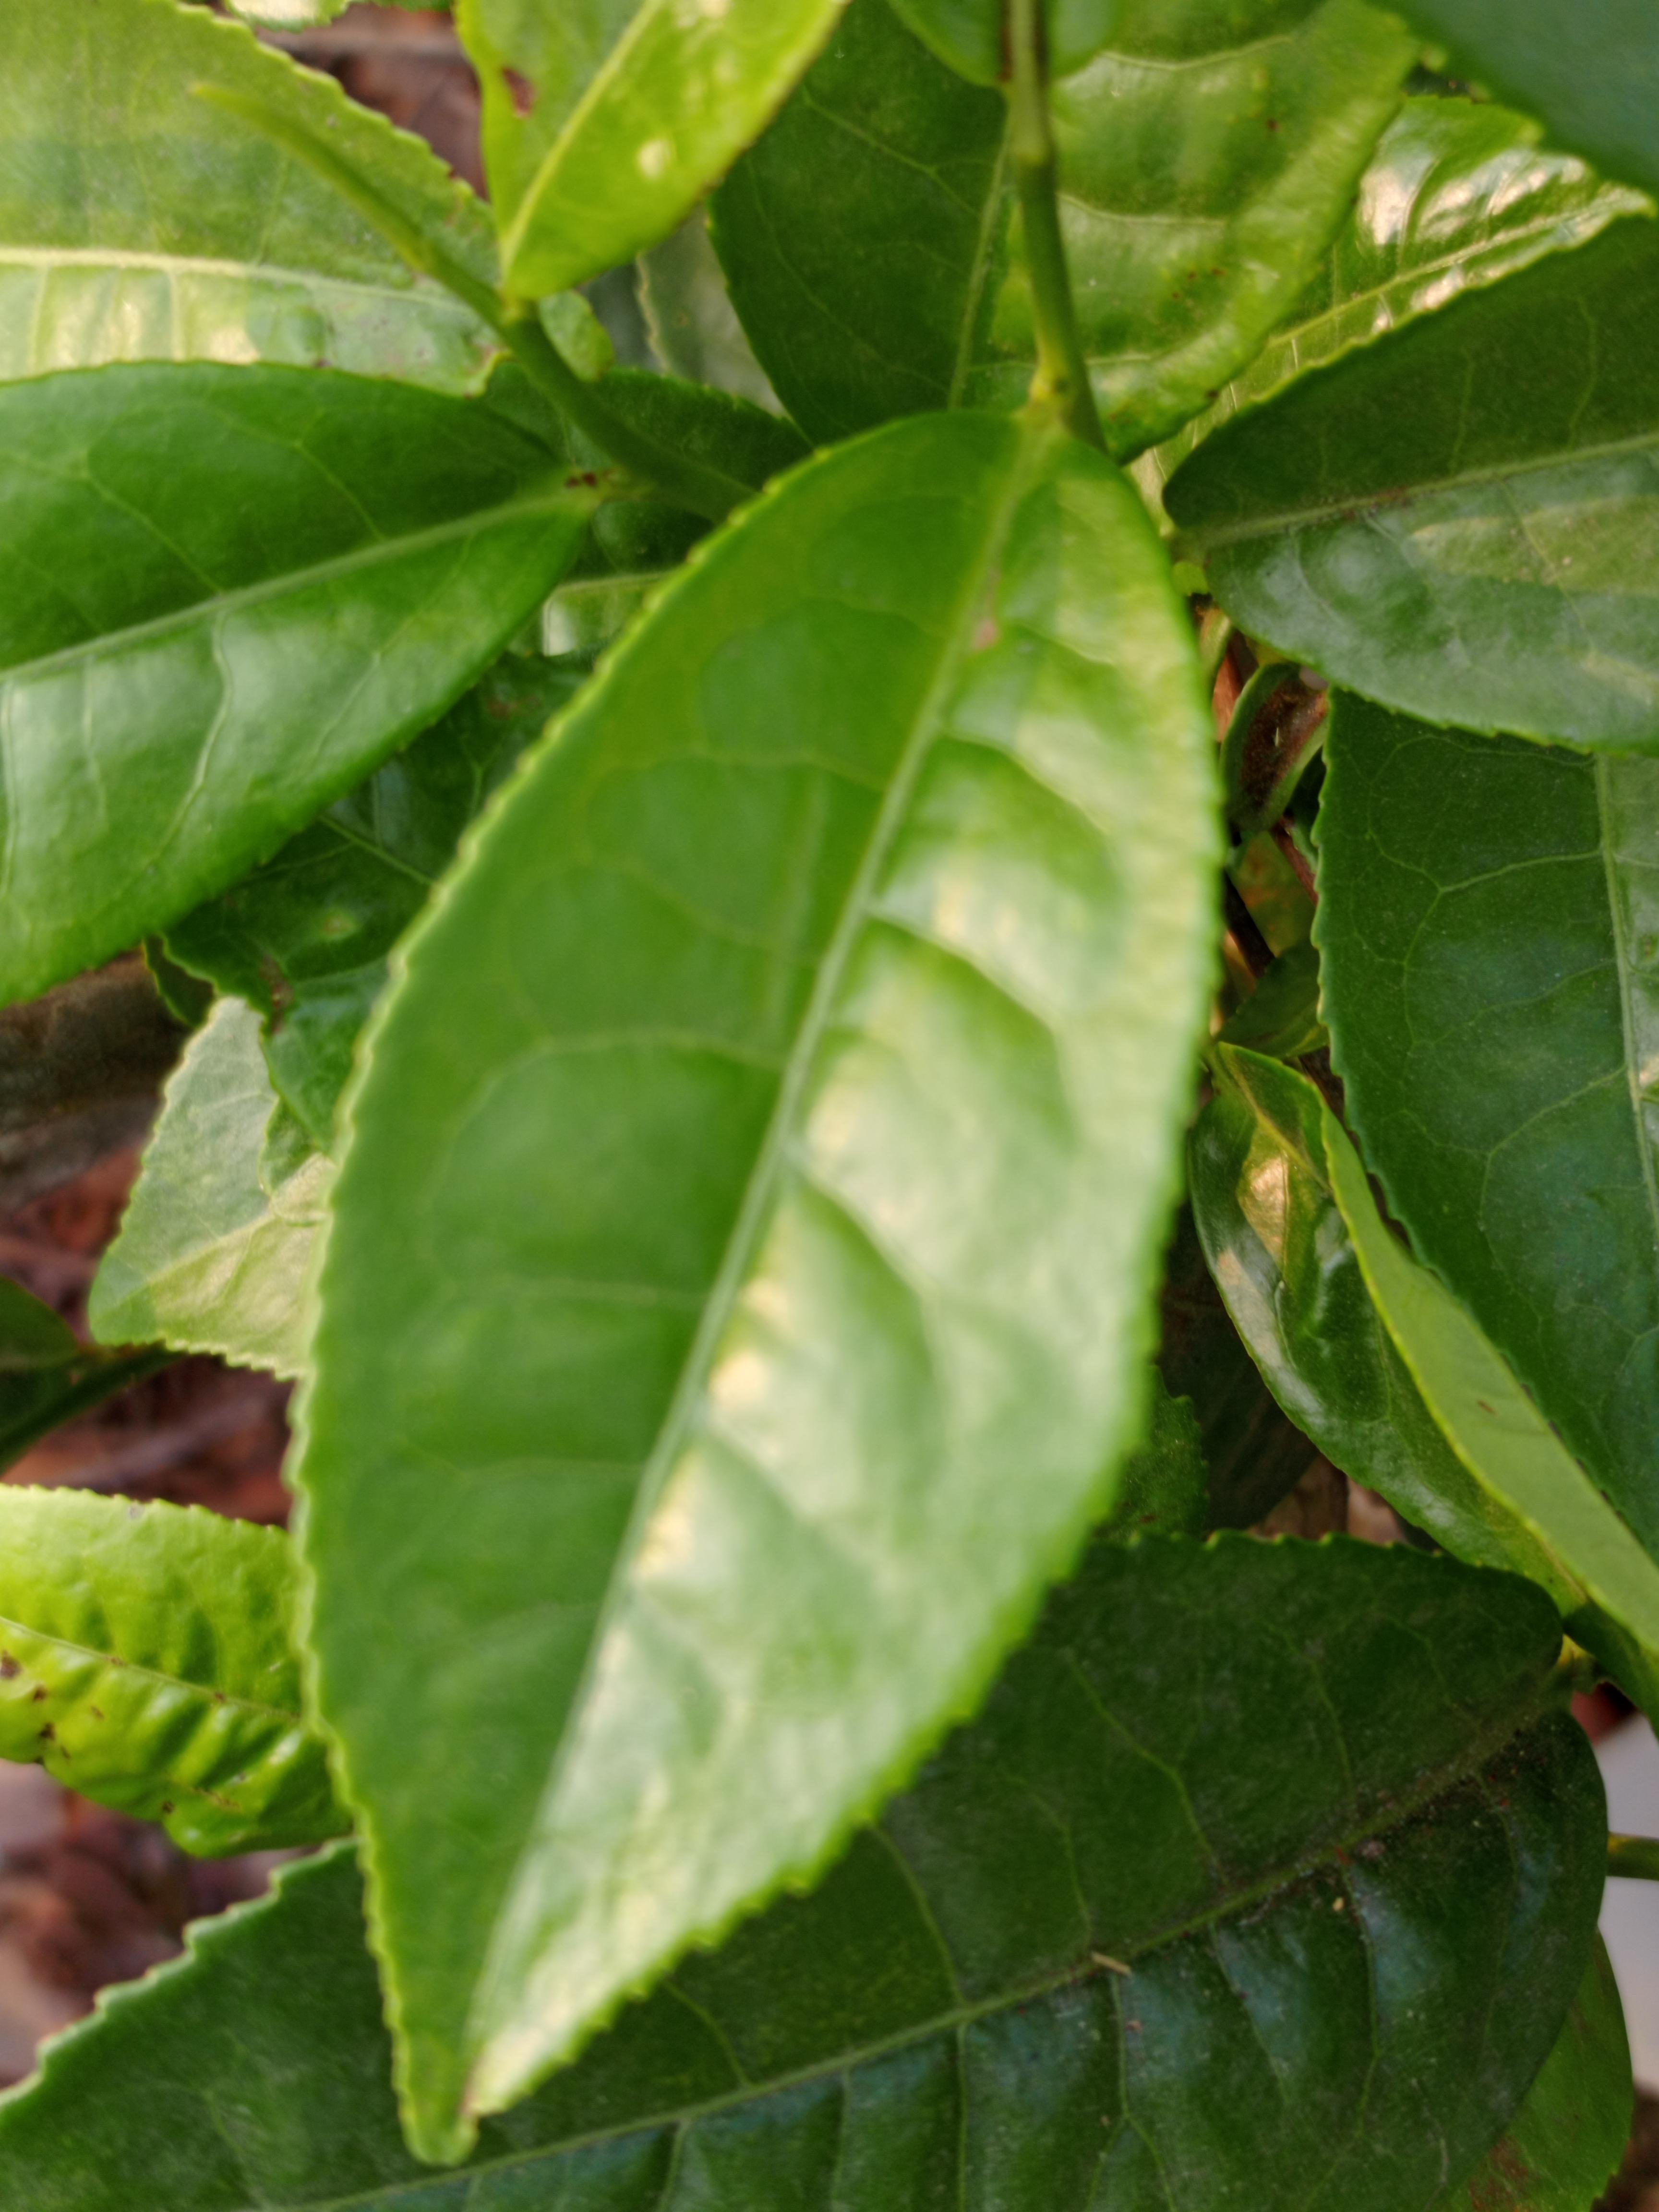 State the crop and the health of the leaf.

tea, healthy leaf
